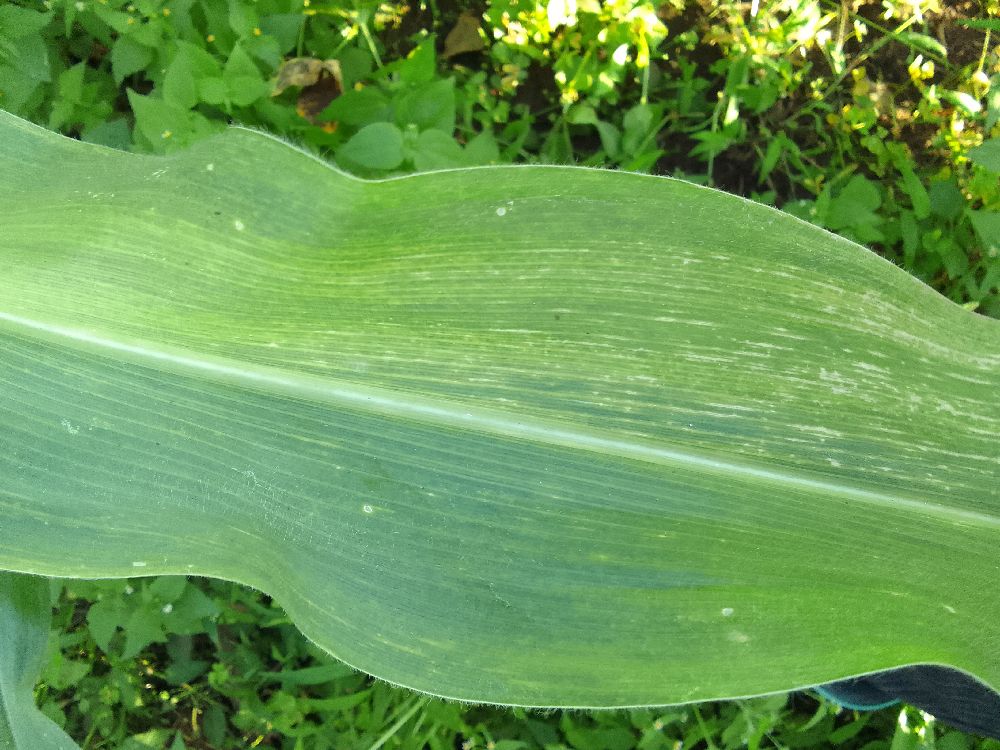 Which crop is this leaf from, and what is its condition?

maize, healthy
